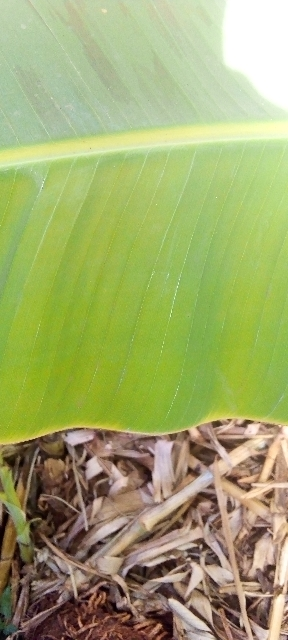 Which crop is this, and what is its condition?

banana, healthy
